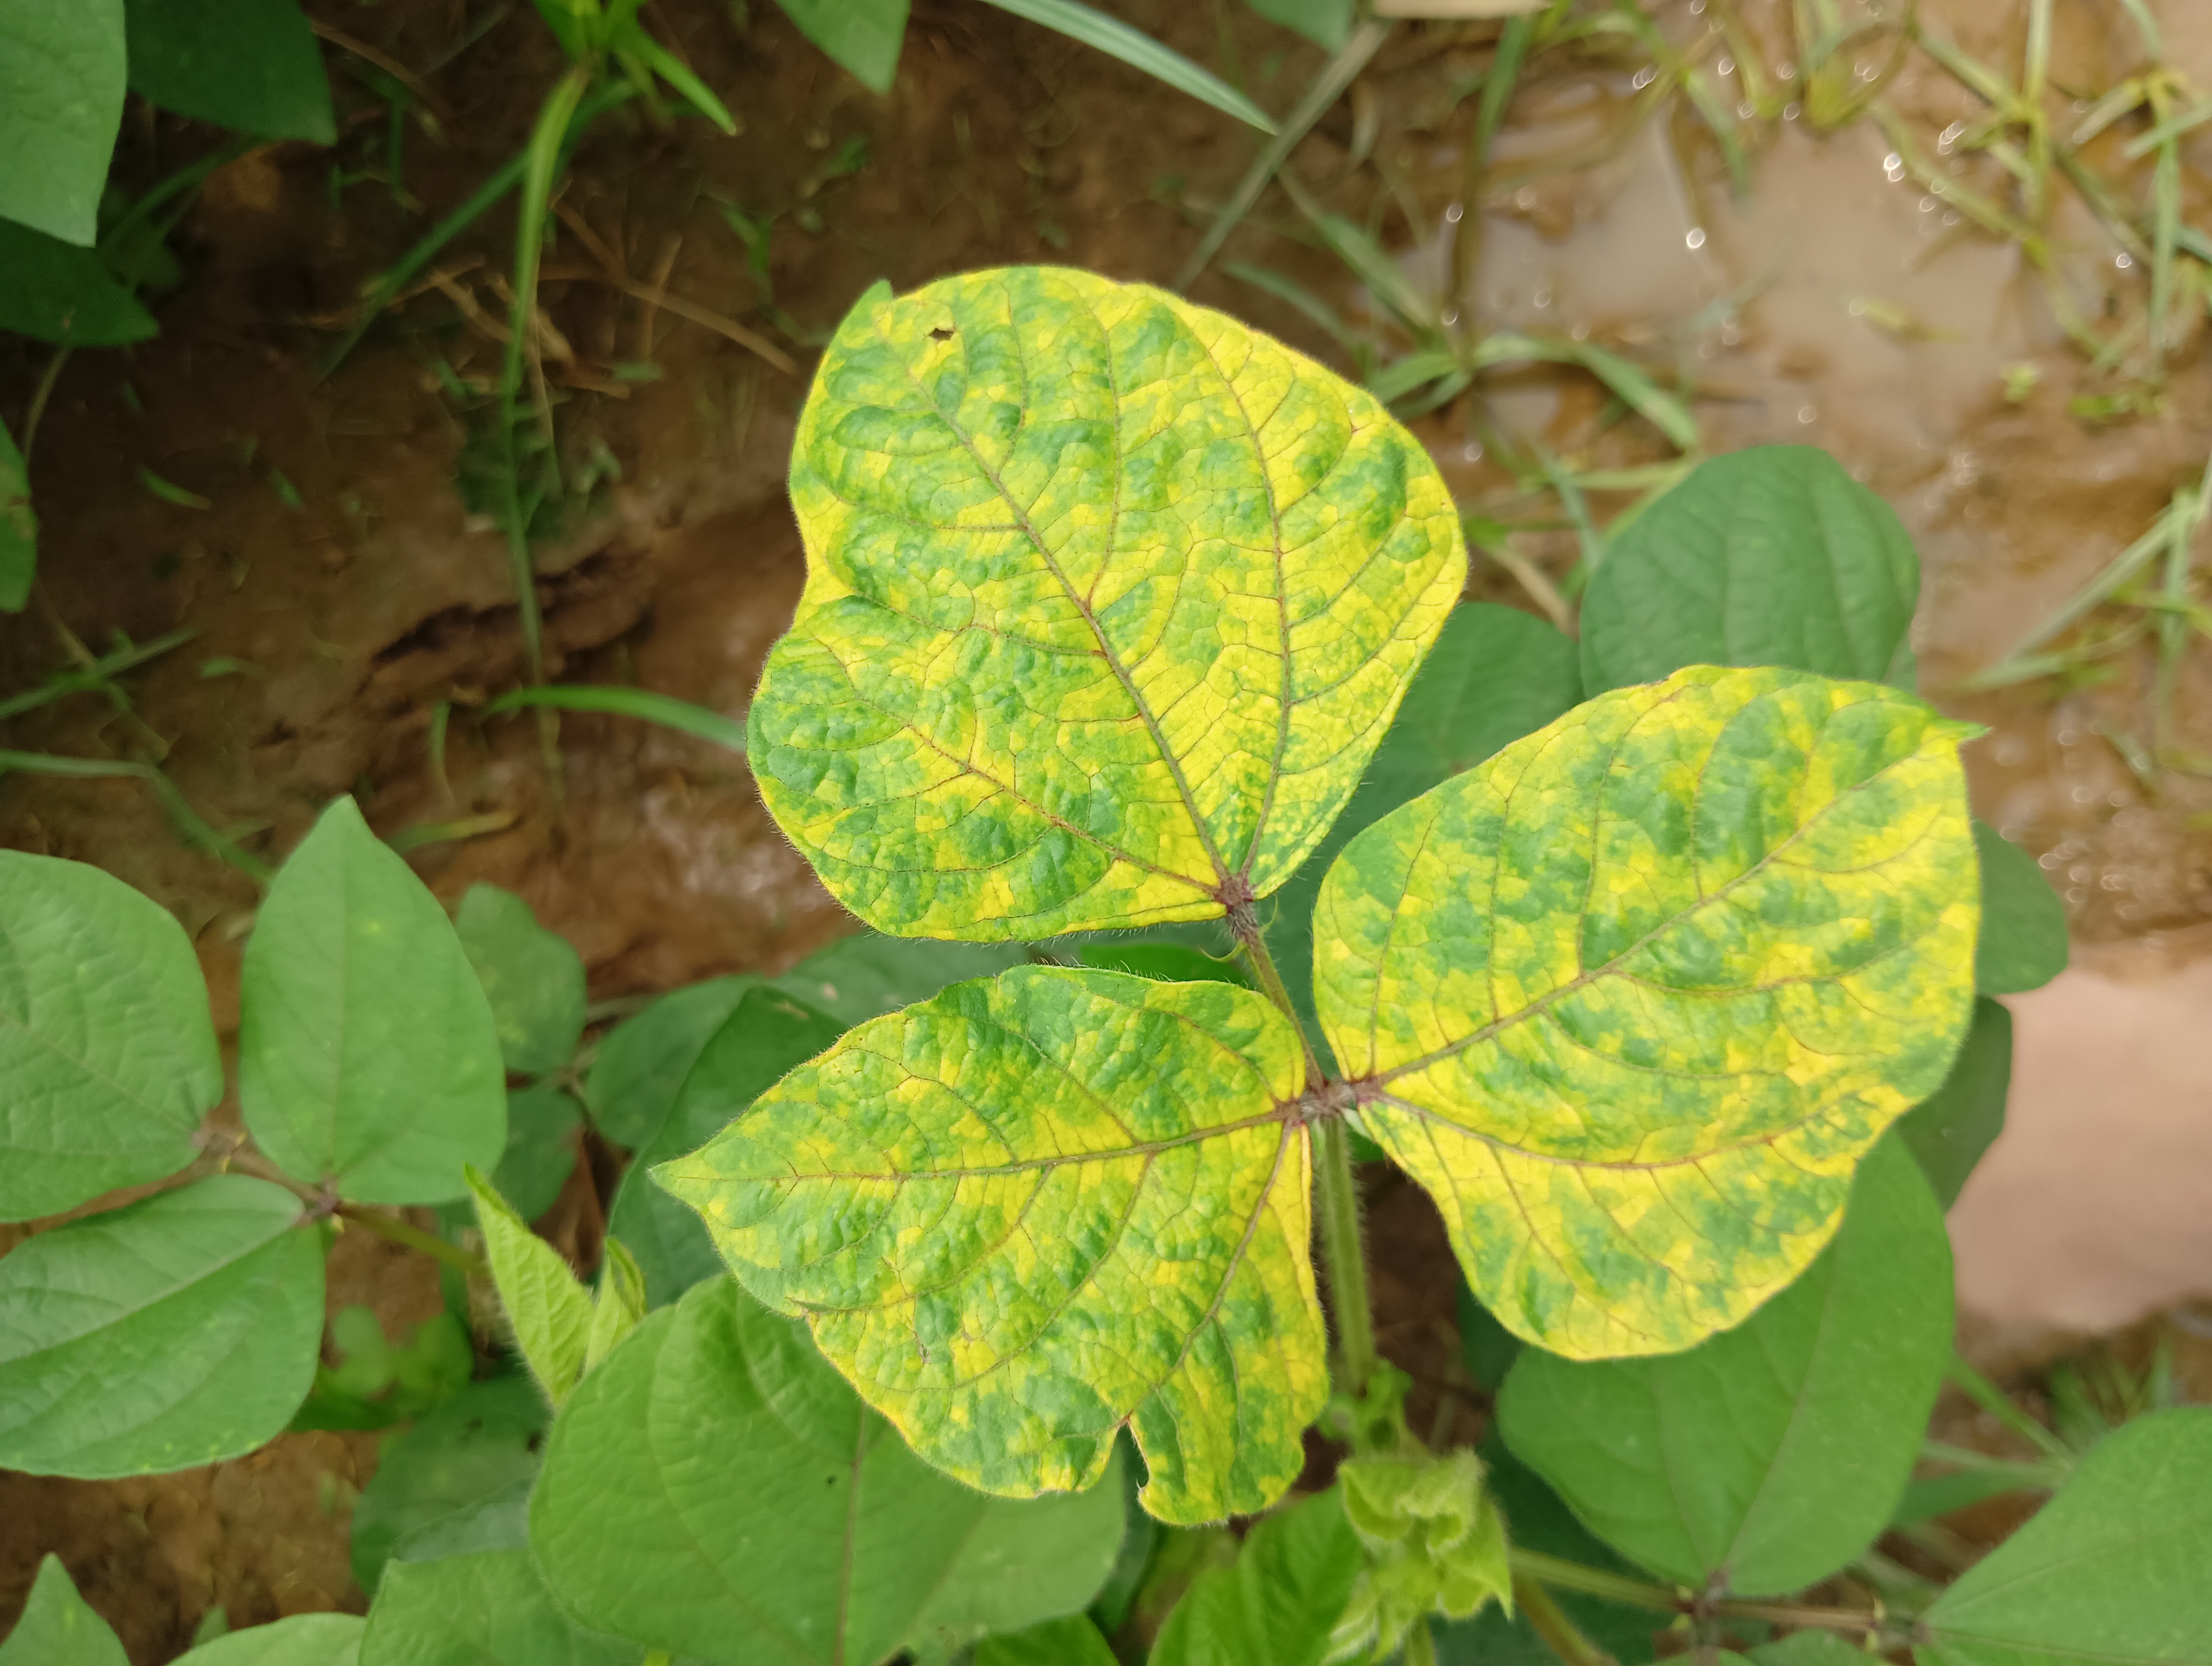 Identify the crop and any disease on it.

mungbean, yellow mosaic
